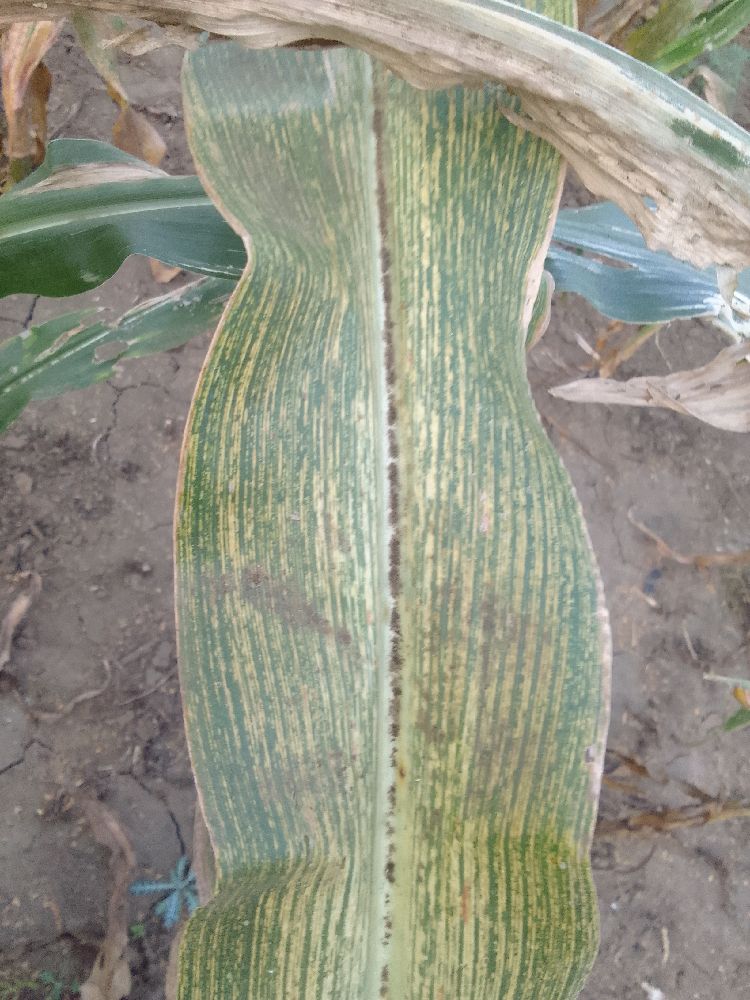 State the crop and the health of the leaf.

maize, maize streak virus
